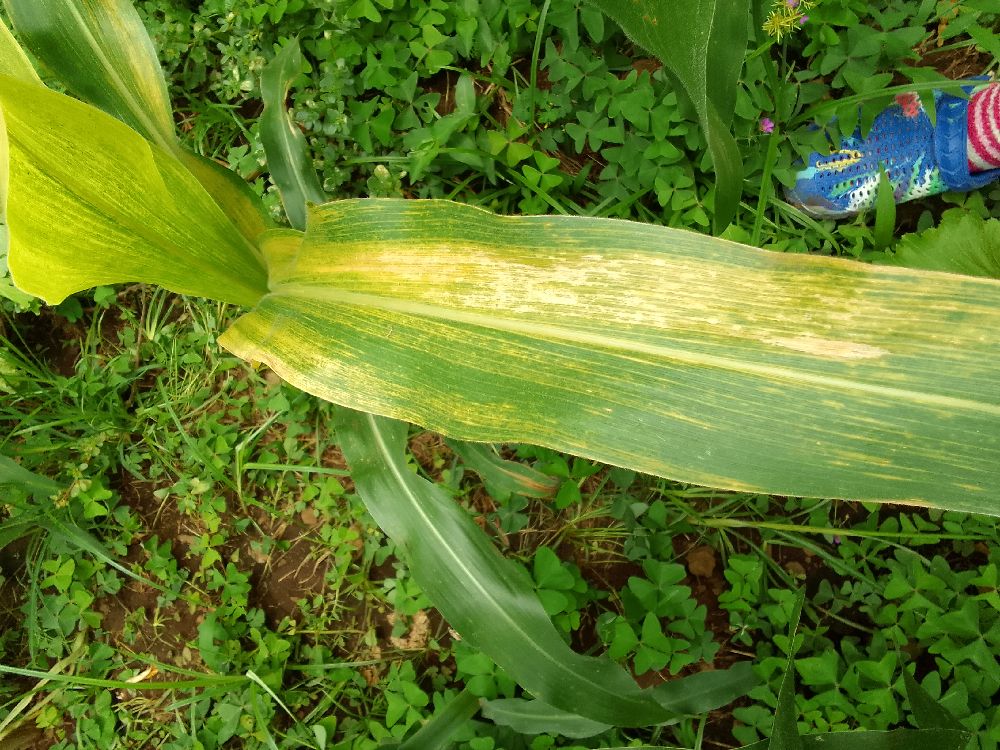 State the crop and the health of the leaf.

maize, maize lethal necrosis
